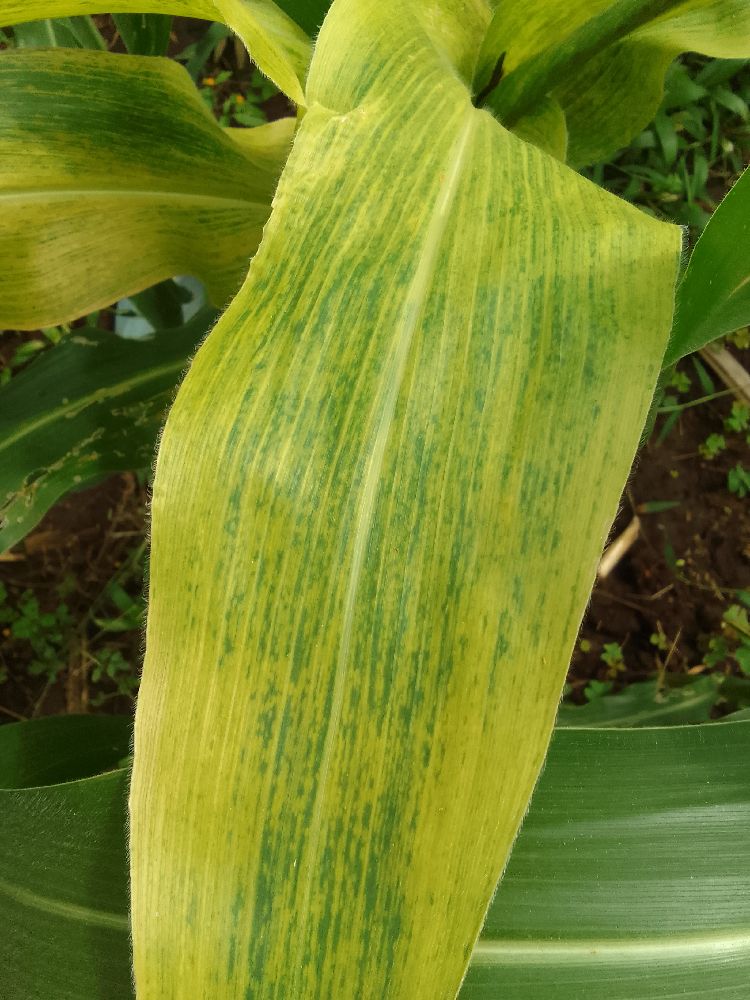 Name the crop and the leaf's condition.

maize, maize lethal necrosis
